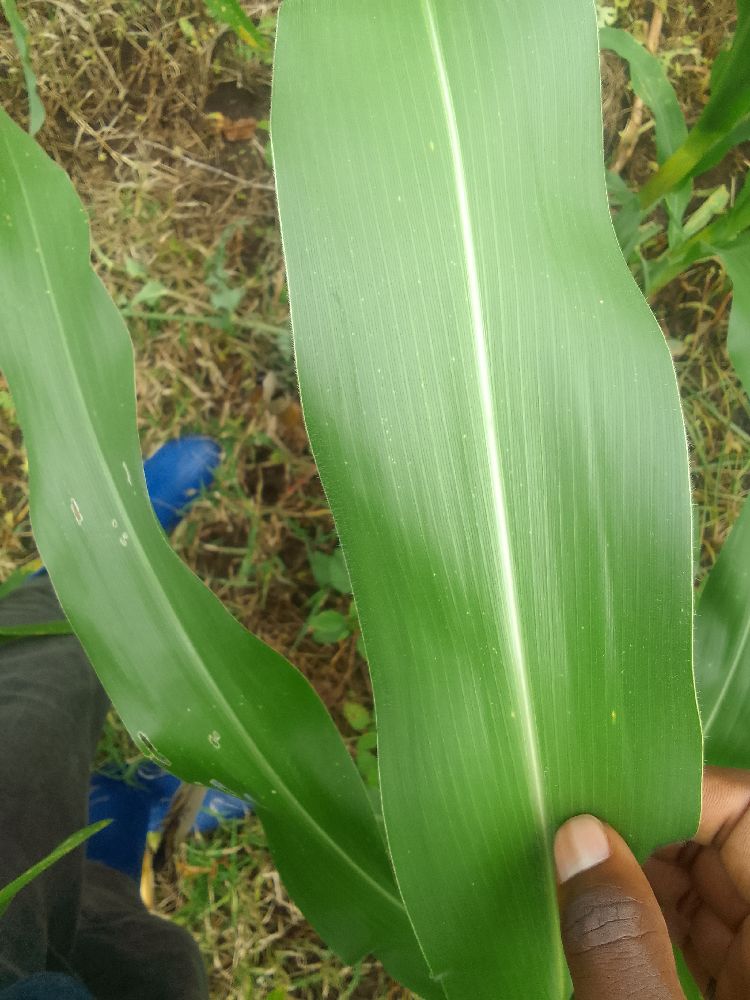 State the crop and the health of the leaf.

maize, healthy
